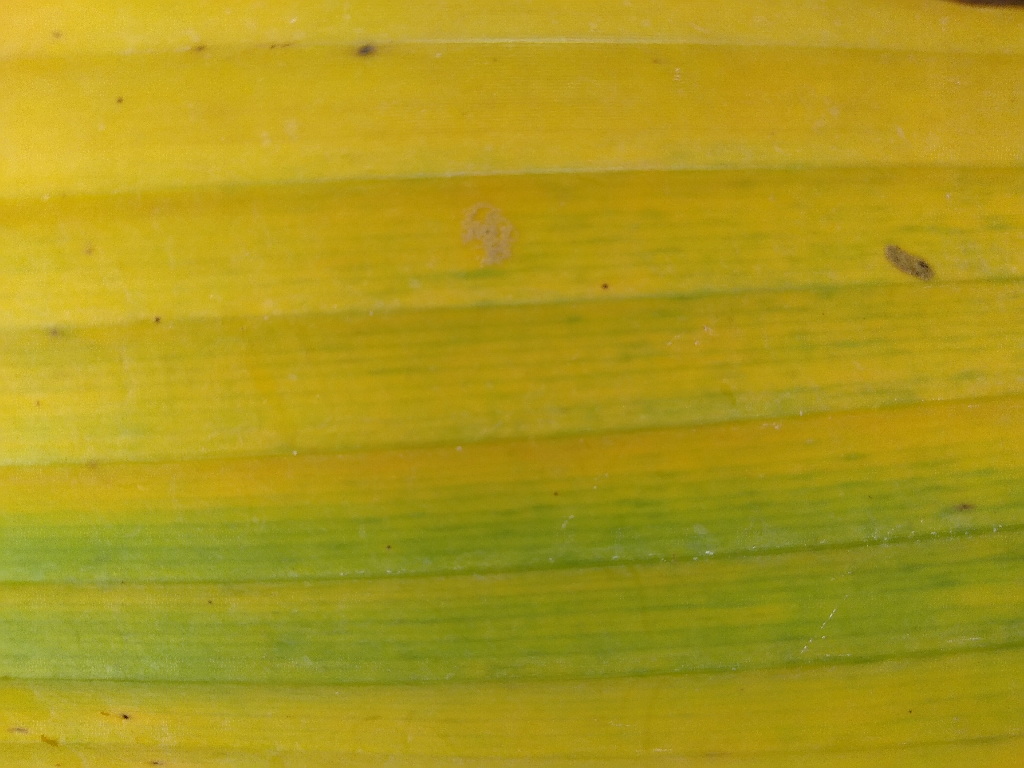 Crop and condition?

banana, fusarium wilt race 1
